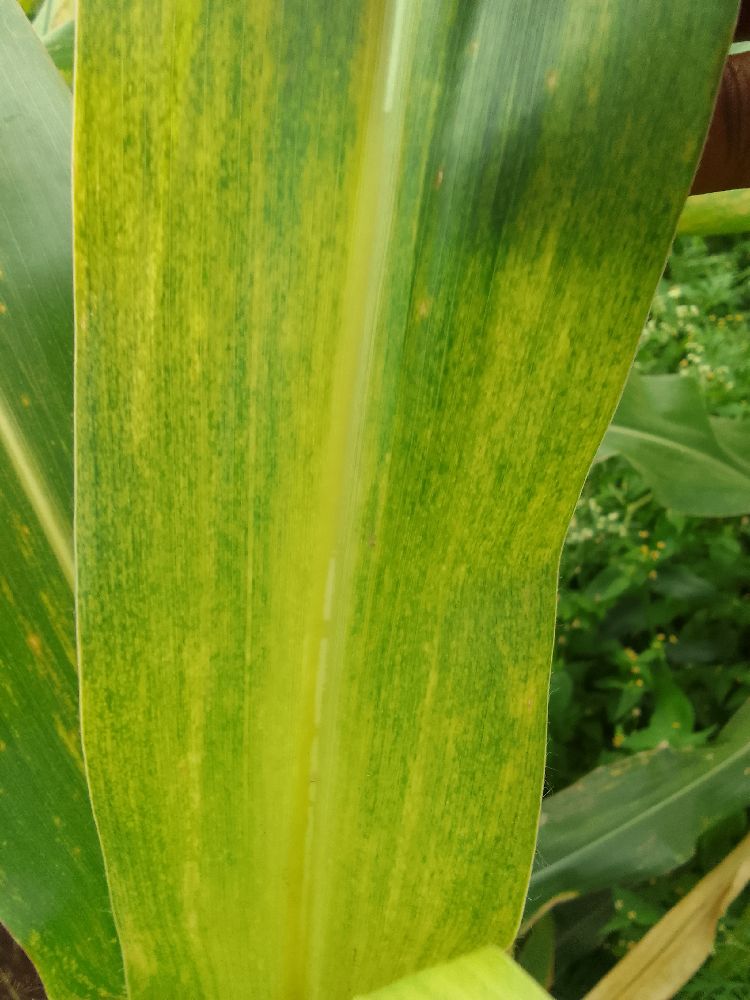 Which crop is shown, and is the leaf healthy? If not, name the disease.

maize, maize lethal necrosis
